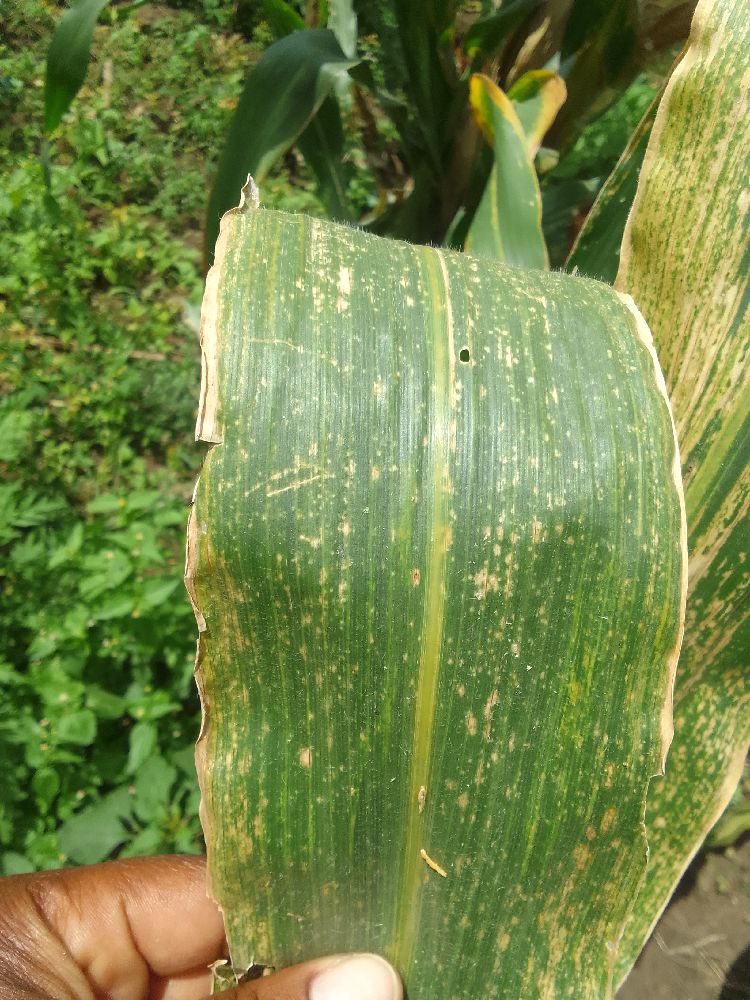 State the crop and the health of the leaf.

maize, maize lethal necrosis
